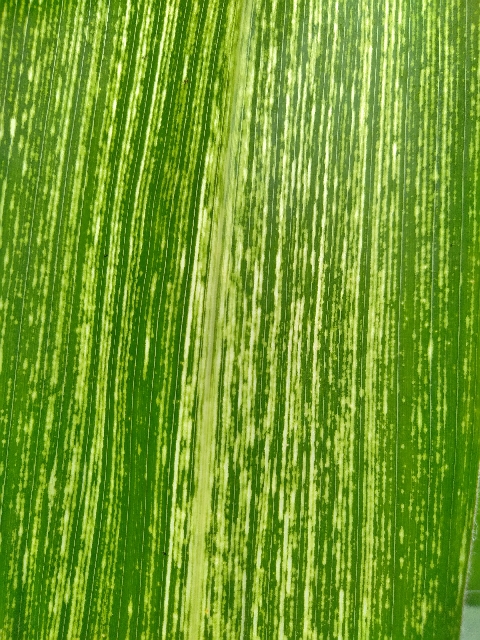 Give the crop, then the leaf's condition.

maize, maize streak virus
